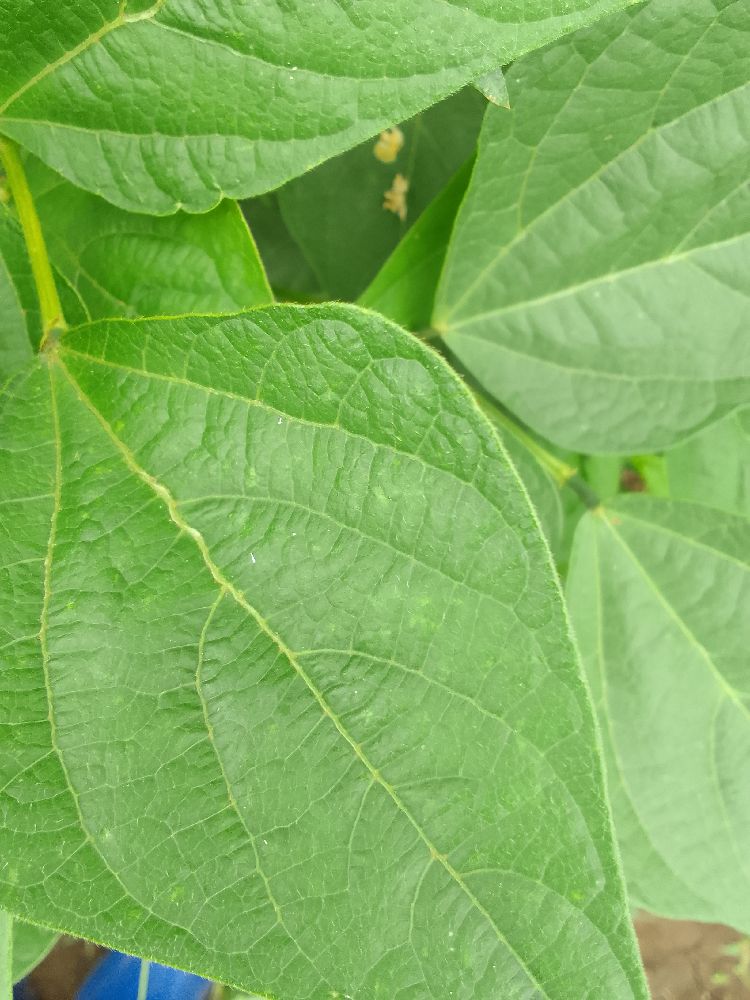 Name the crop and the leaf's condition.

common bean, healthy
